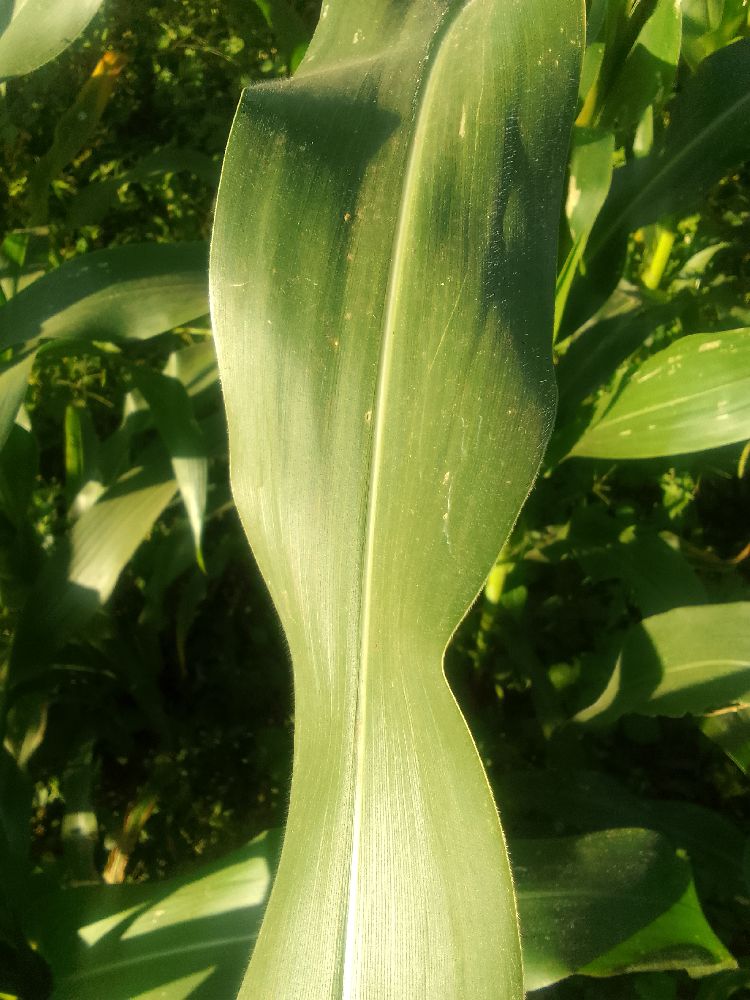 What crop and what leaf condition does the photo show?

maize, healthy
